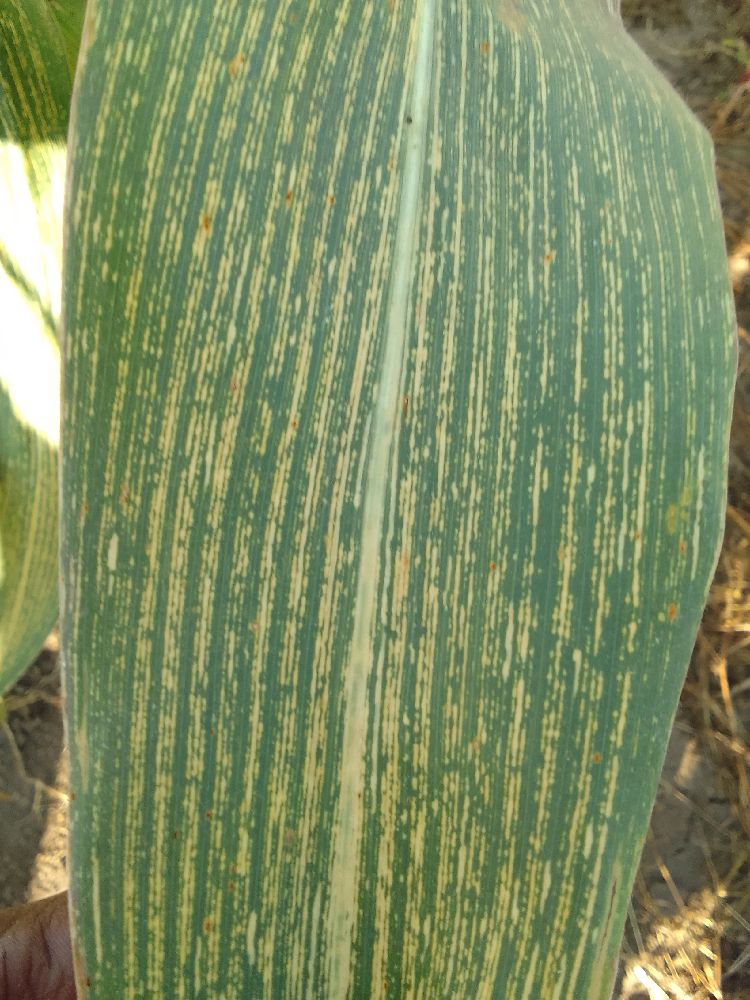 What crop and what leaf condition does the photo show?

maize, maize streak virus
